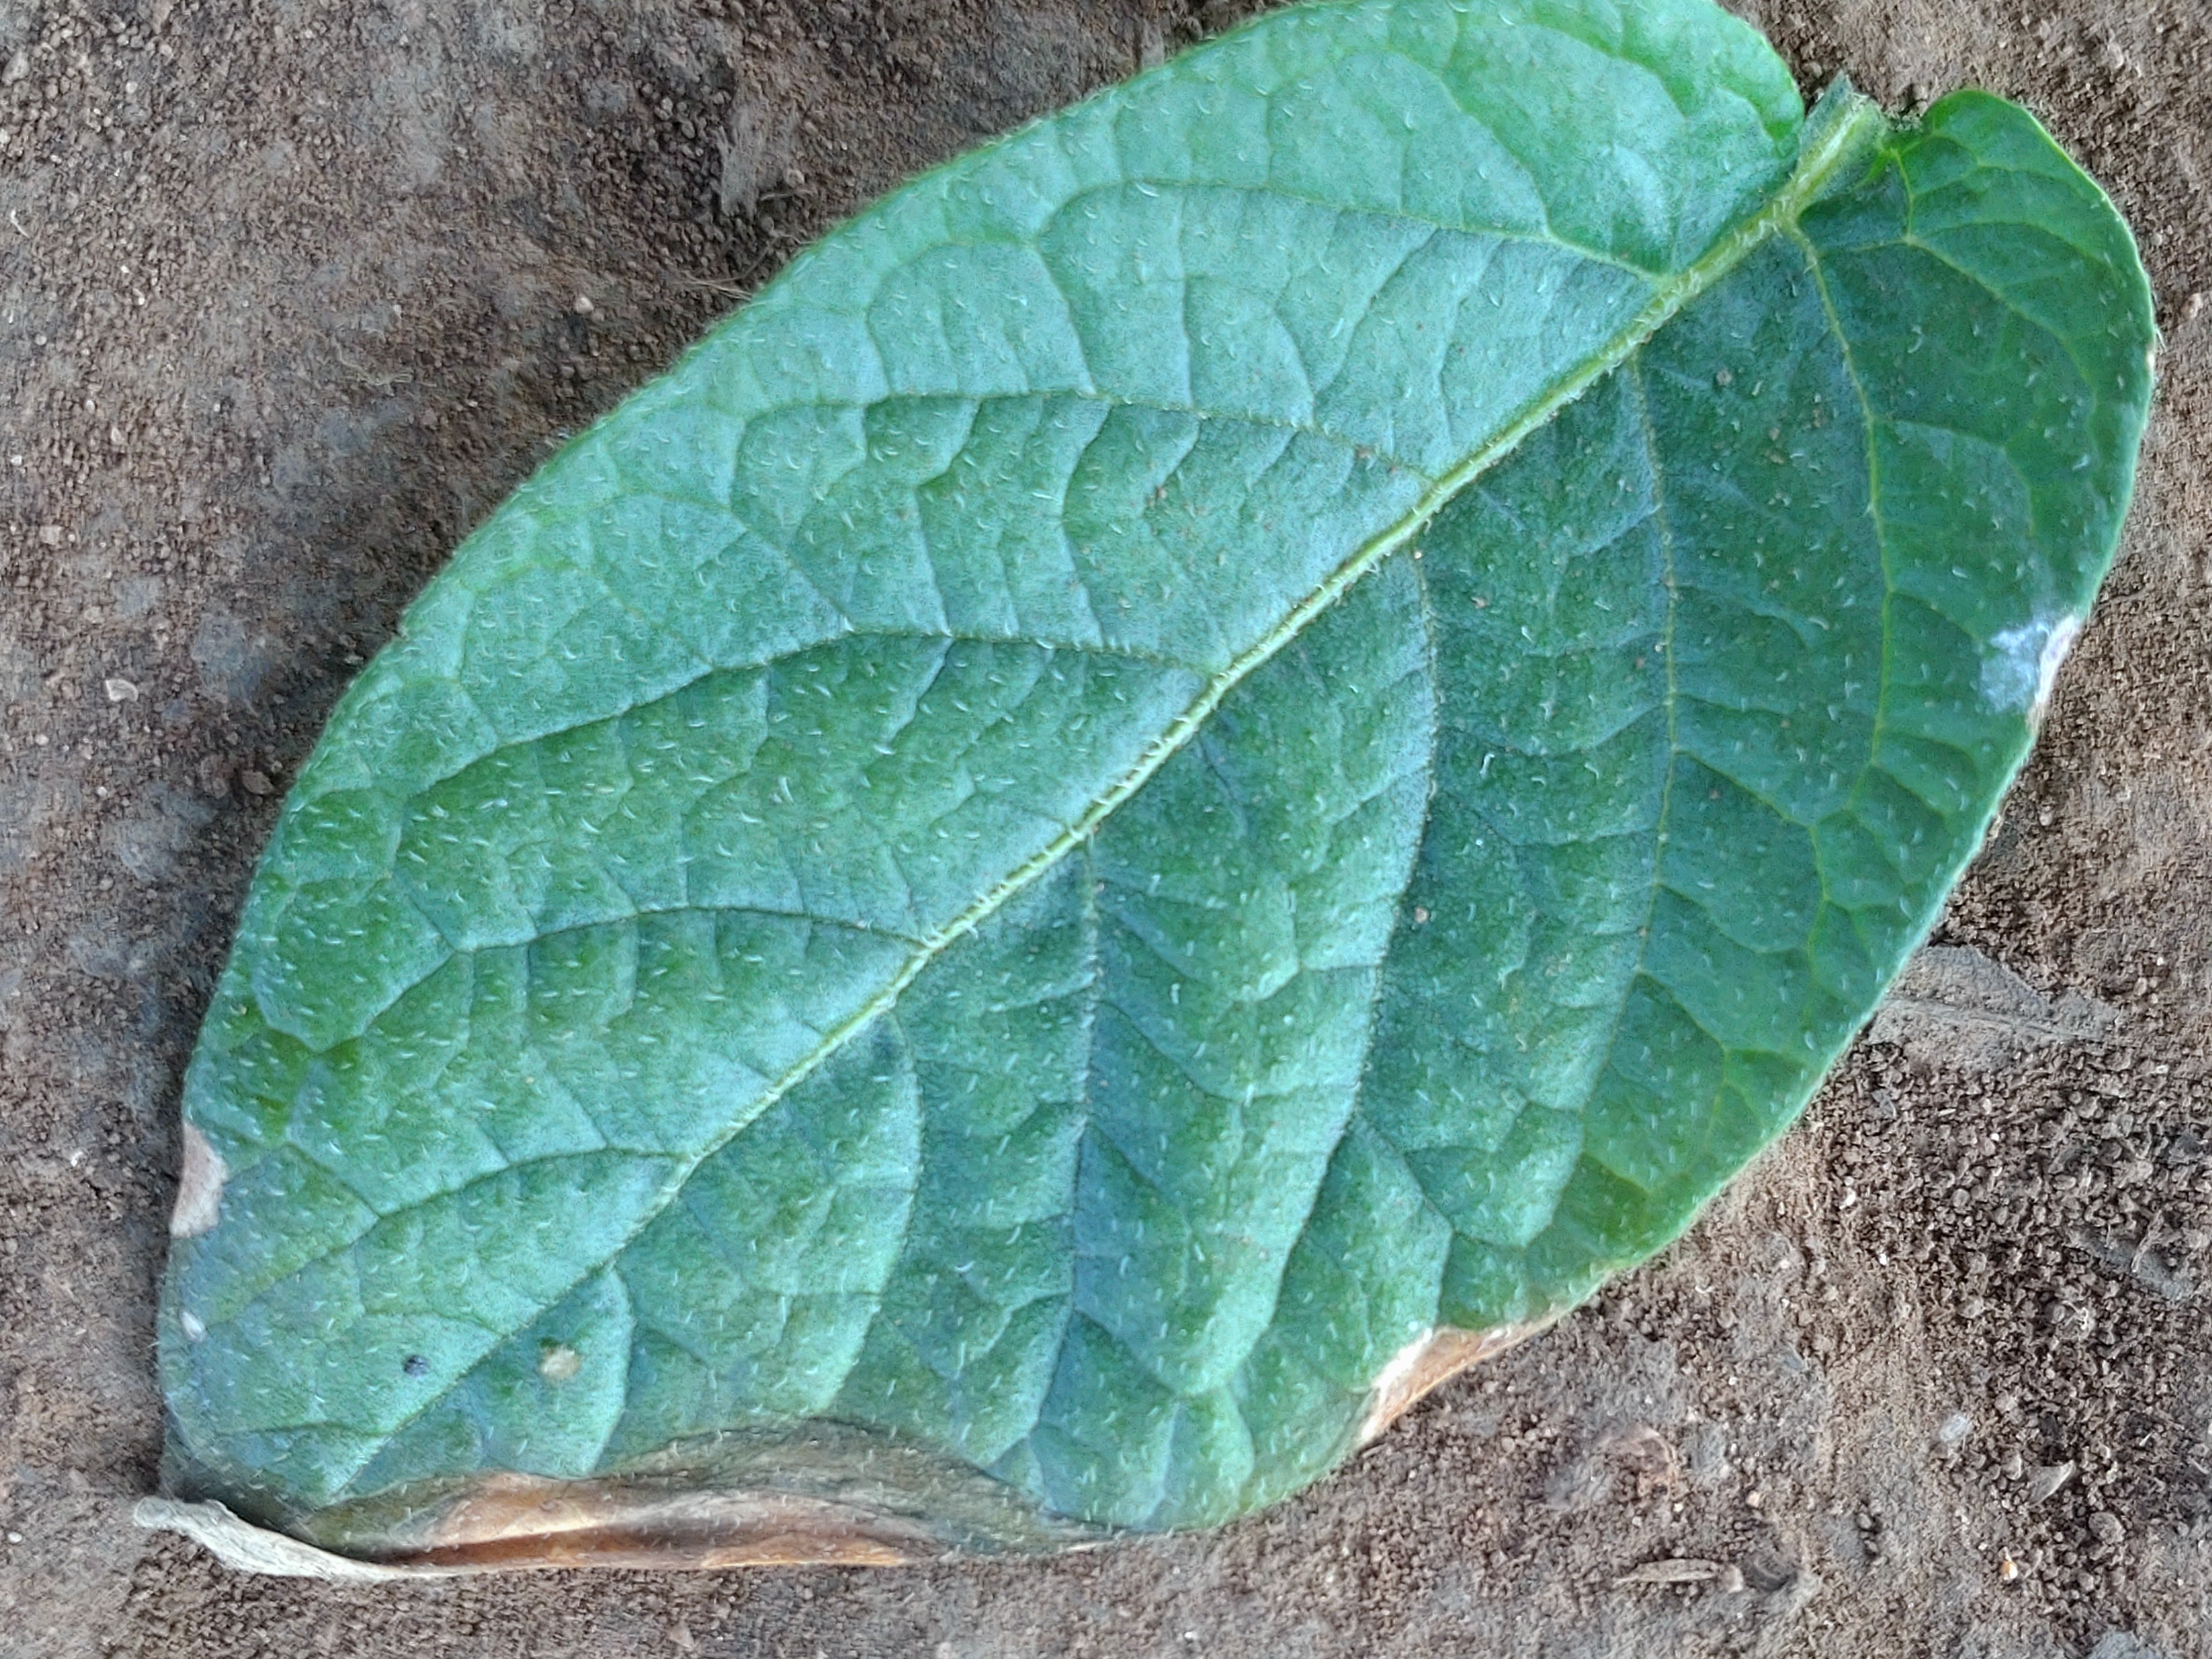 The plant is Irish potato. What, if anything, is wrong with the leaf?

early blight
